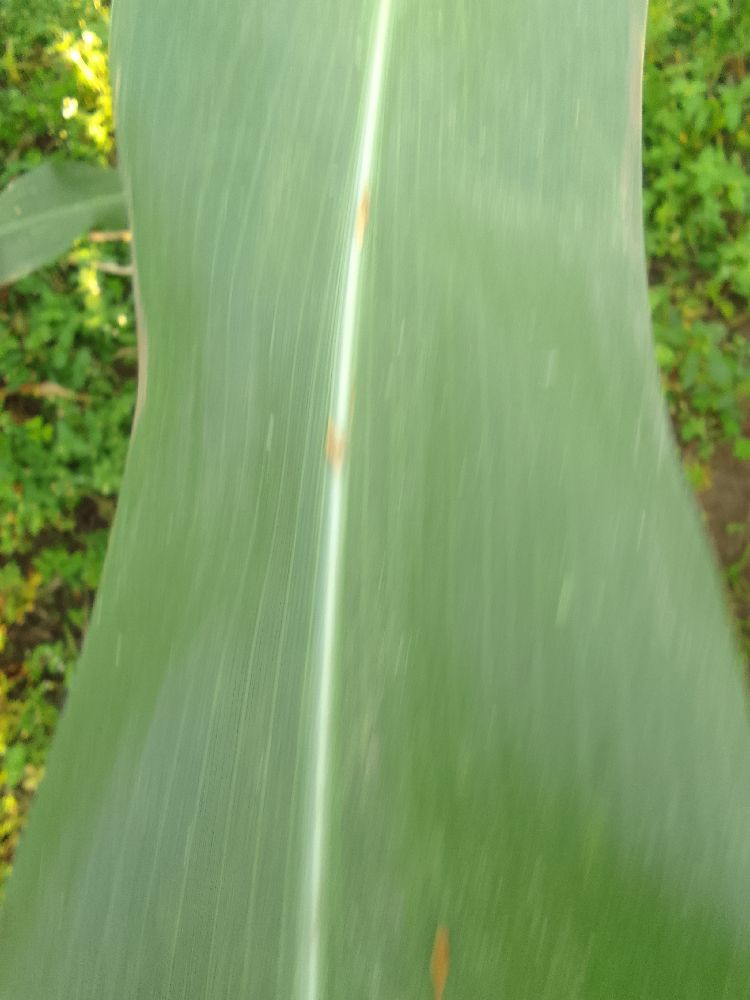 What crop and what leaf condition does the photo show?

maize, healthy
